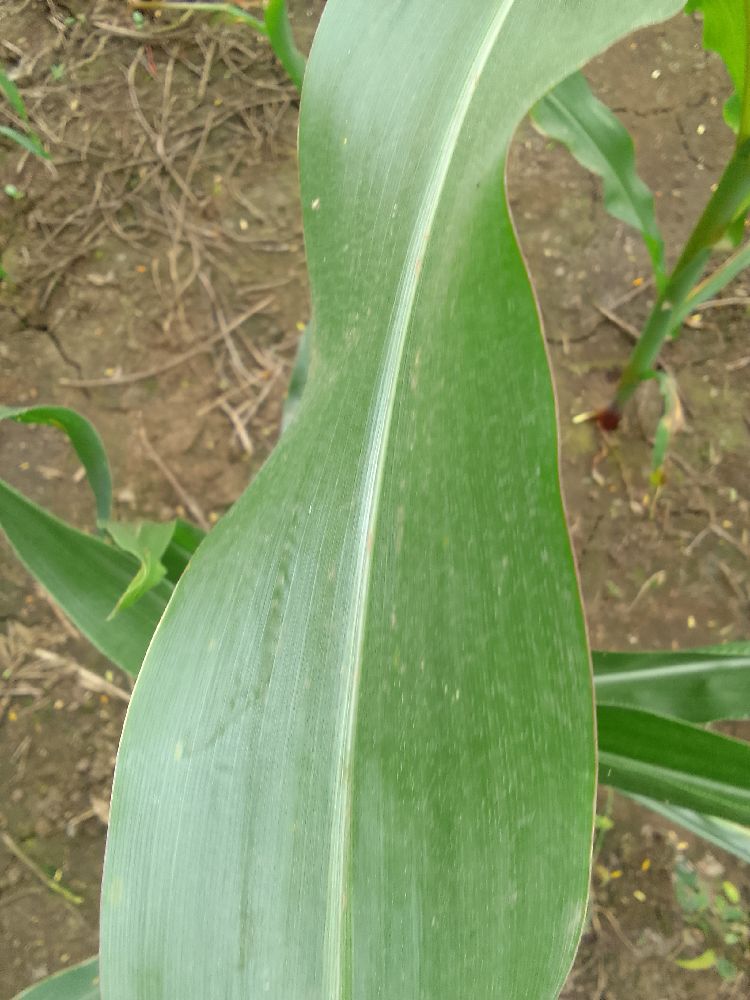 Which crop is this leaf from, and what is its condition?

maize, healthy
